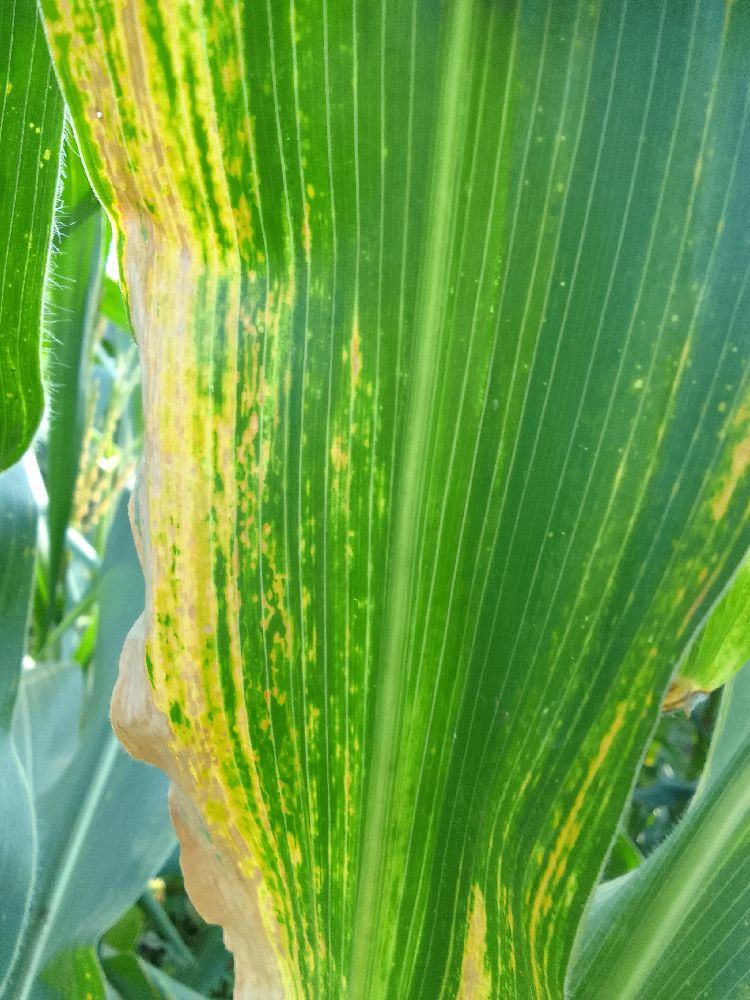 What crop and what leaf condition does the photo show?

maize, maize lethal necrosis
